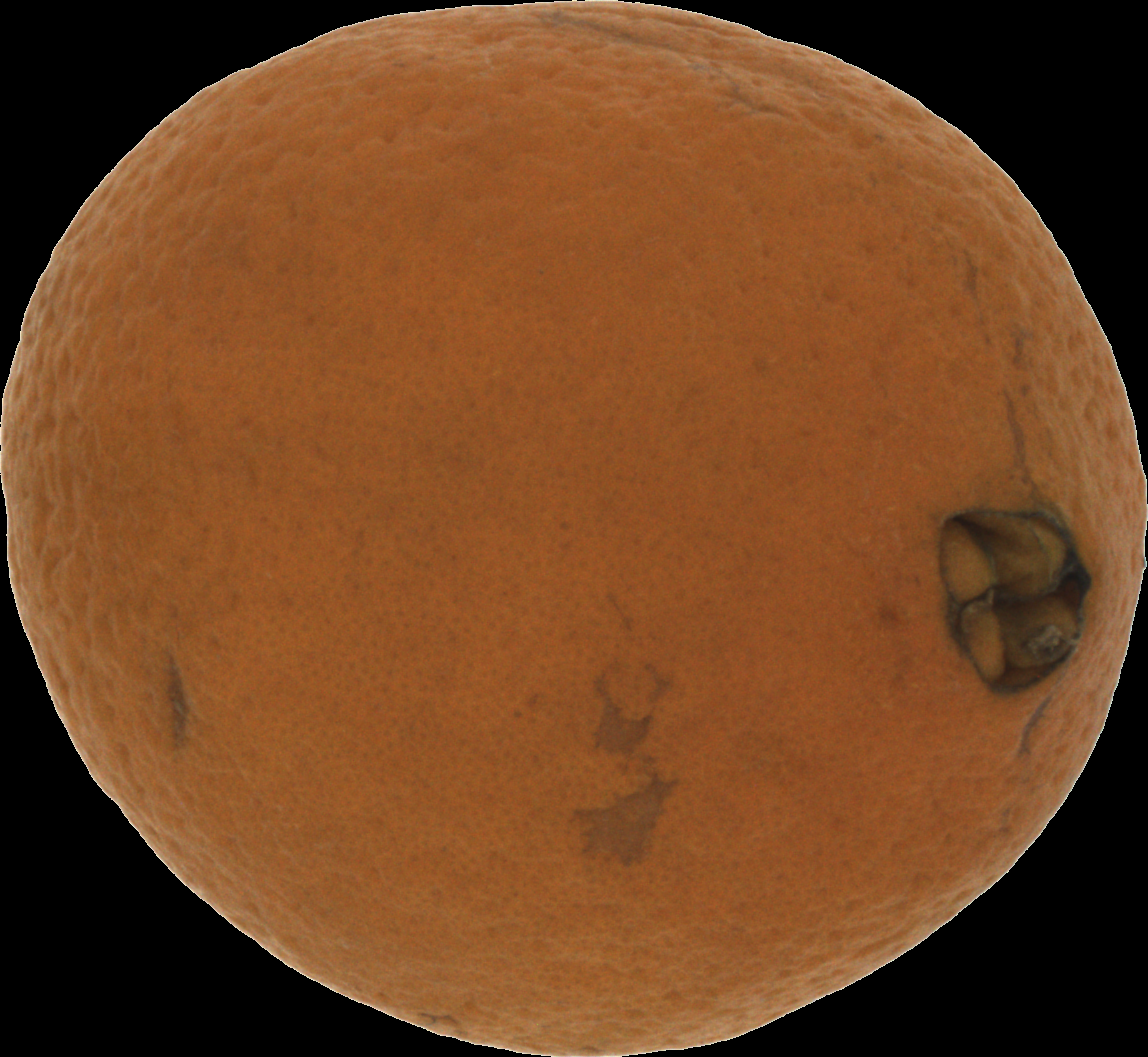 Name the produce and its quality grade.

orange, bad
